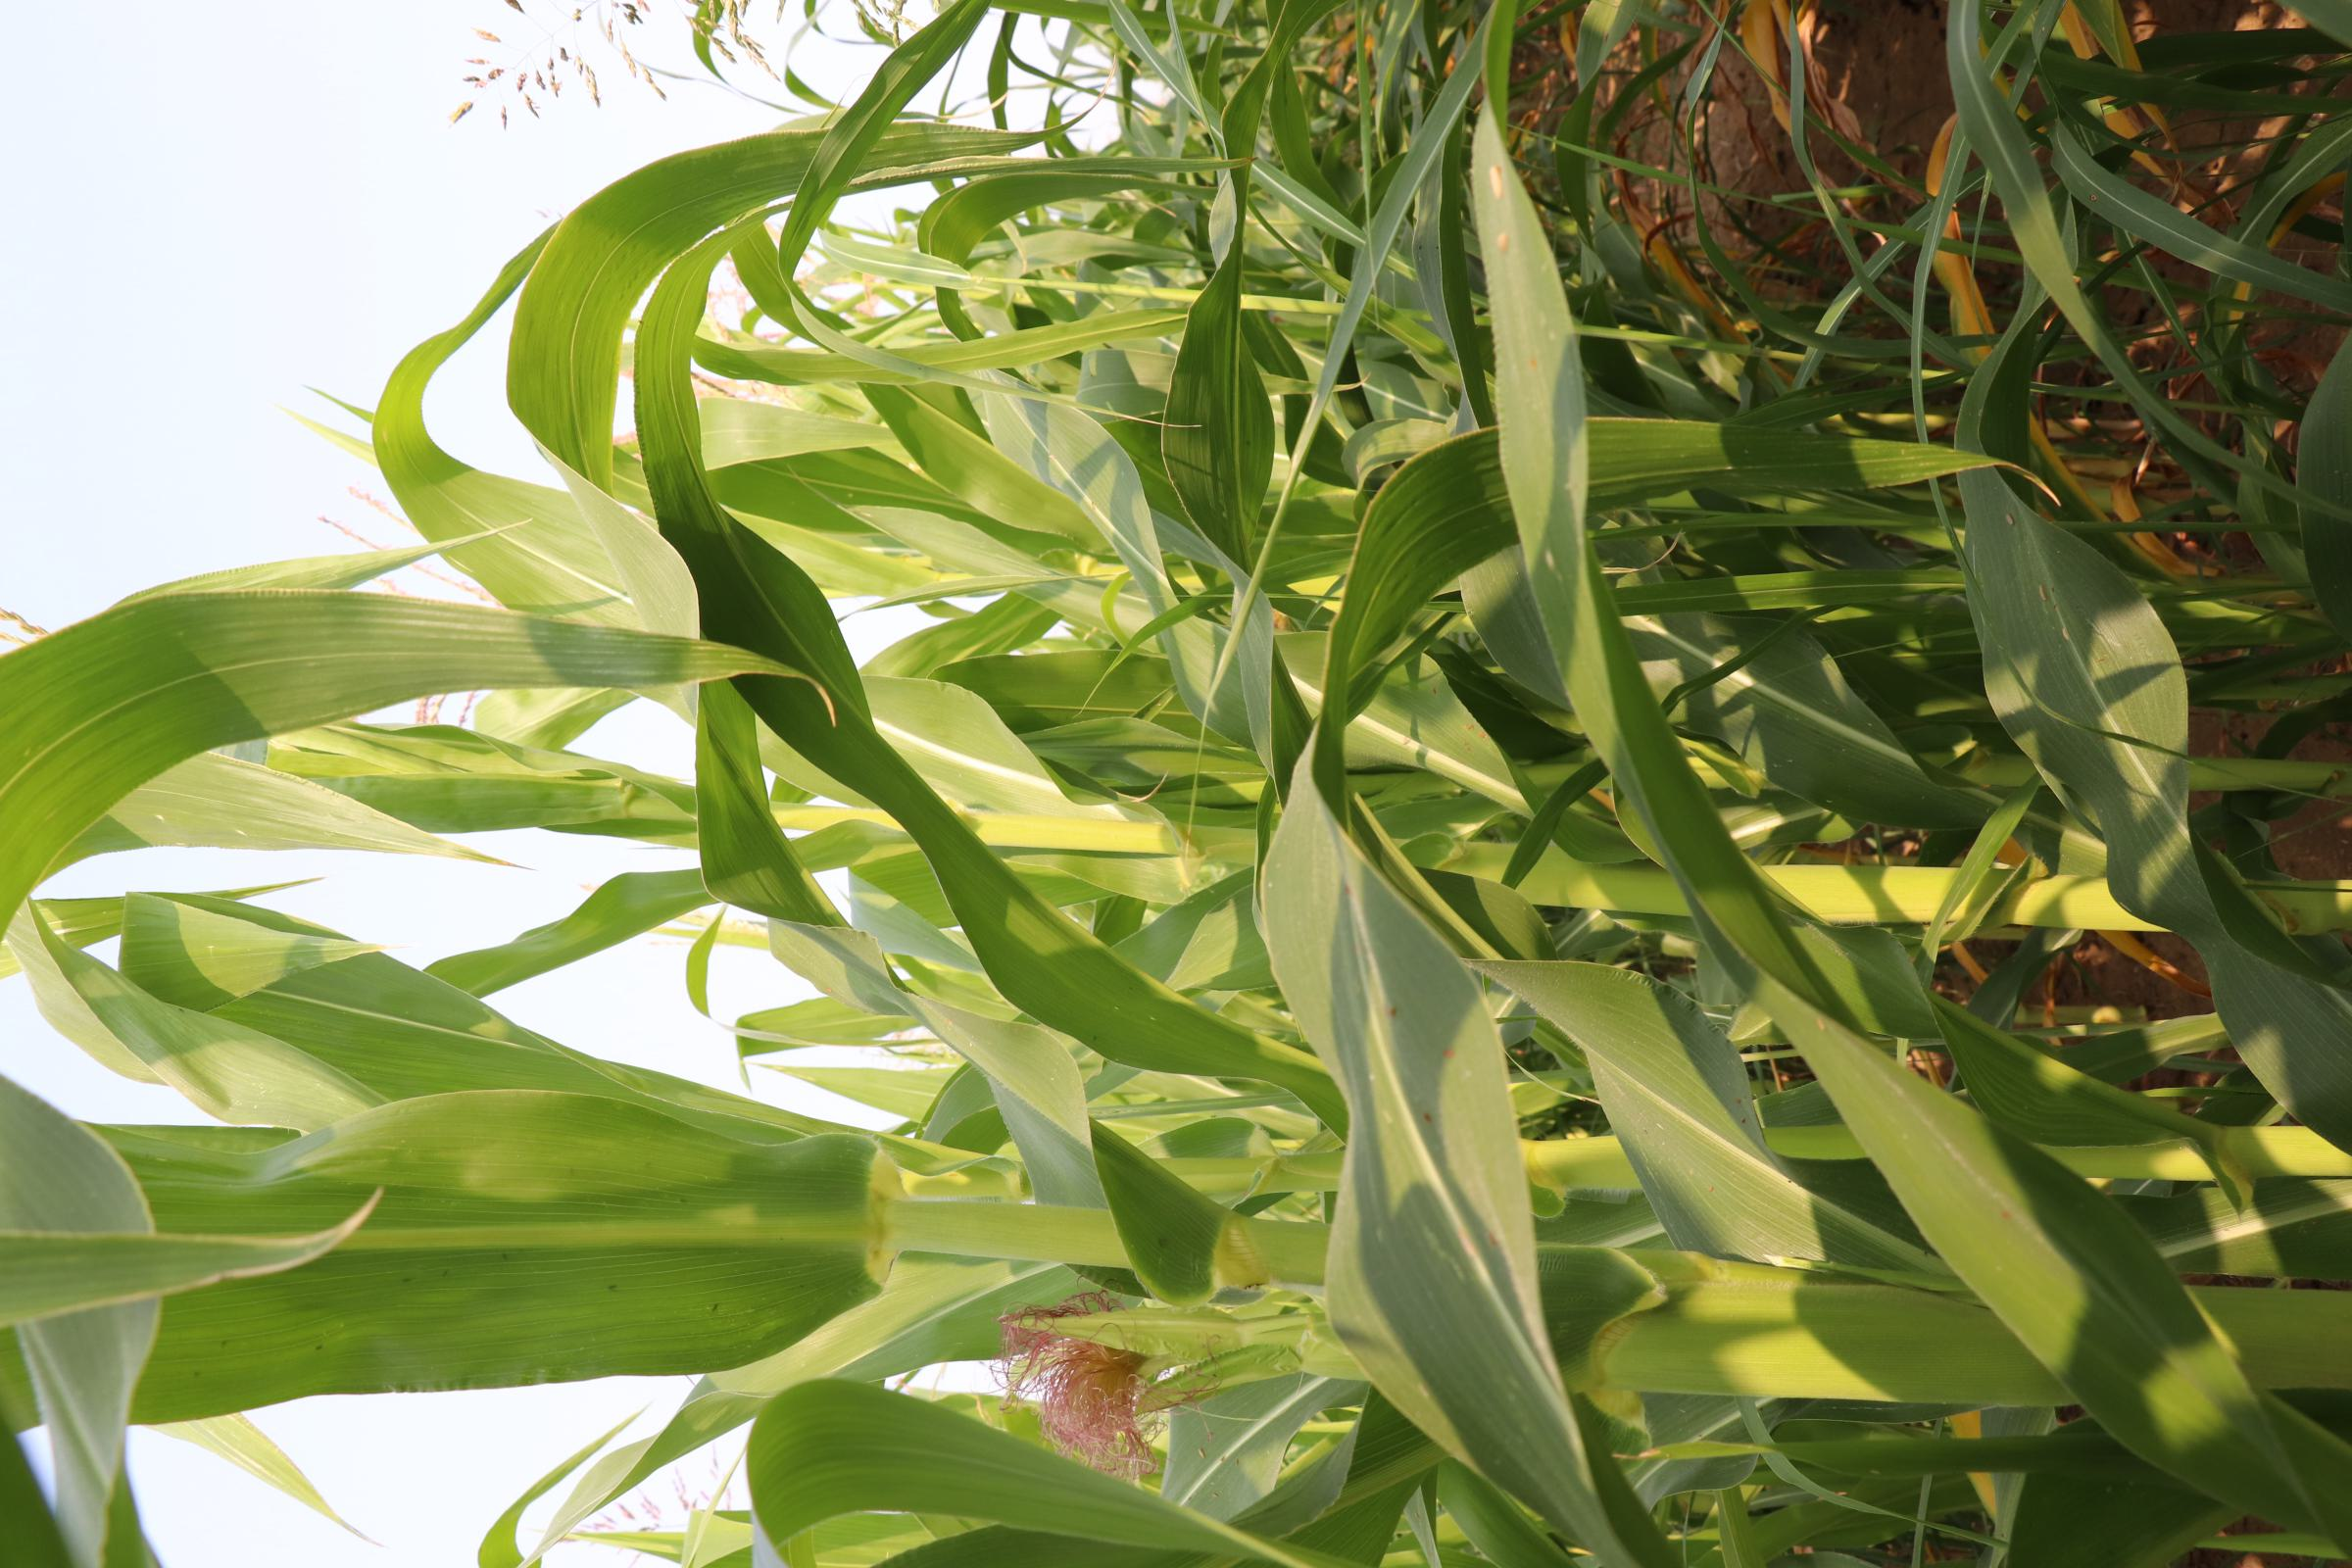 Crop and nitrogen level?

maize, no added nitrogen
